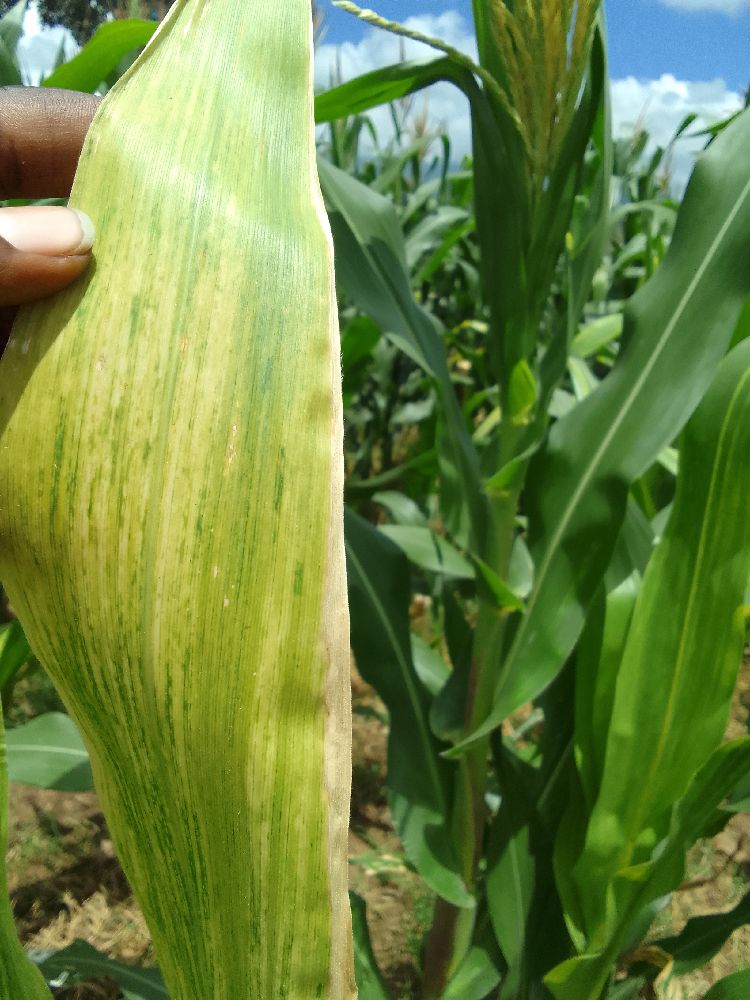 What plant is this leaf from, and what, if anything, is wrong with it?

maize, maize lethal necrosis
